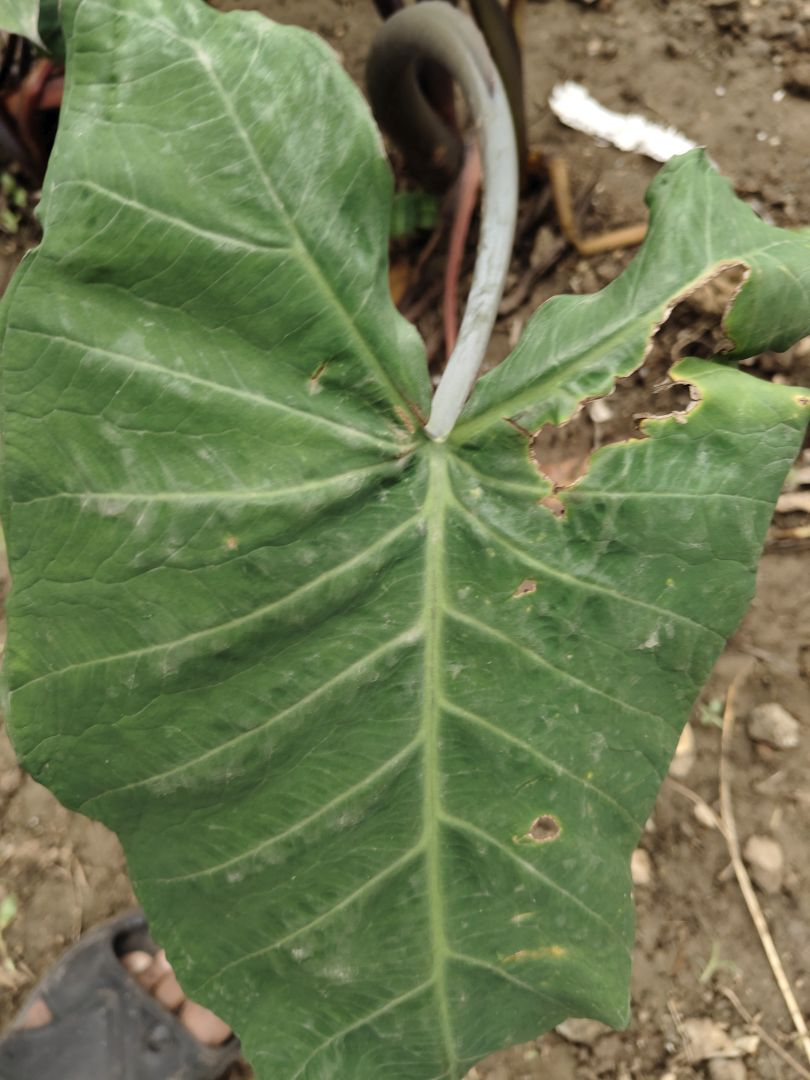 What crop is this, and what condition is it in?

taro, leaf blight
